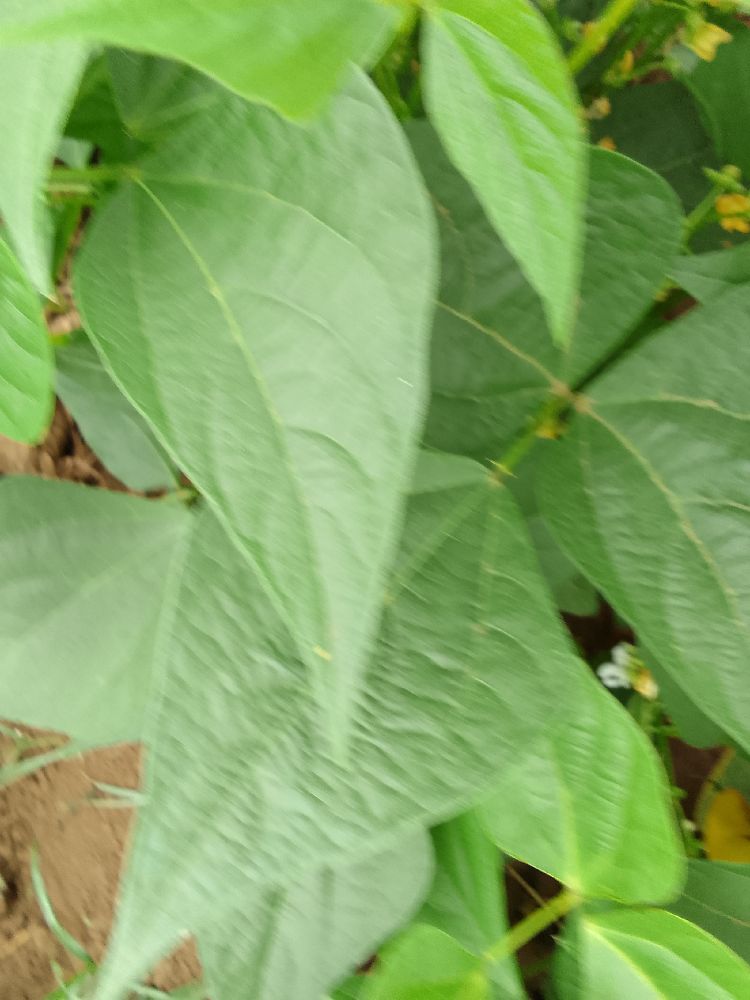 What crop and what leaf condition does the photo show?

common bean, healthy
